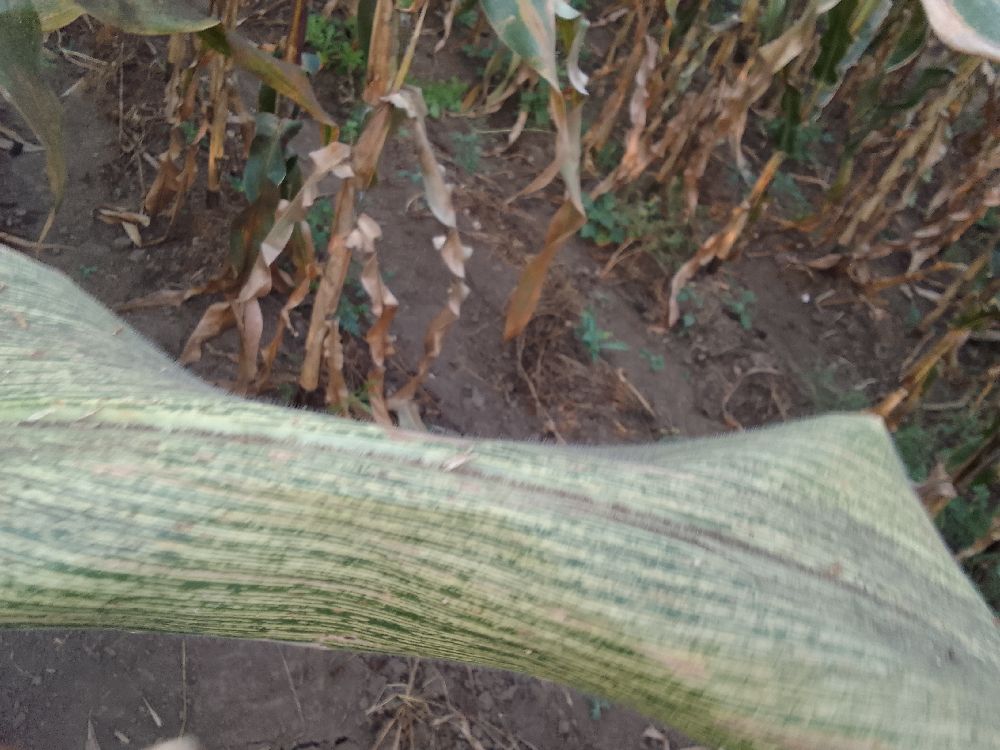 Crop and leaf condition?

maize, healthy
